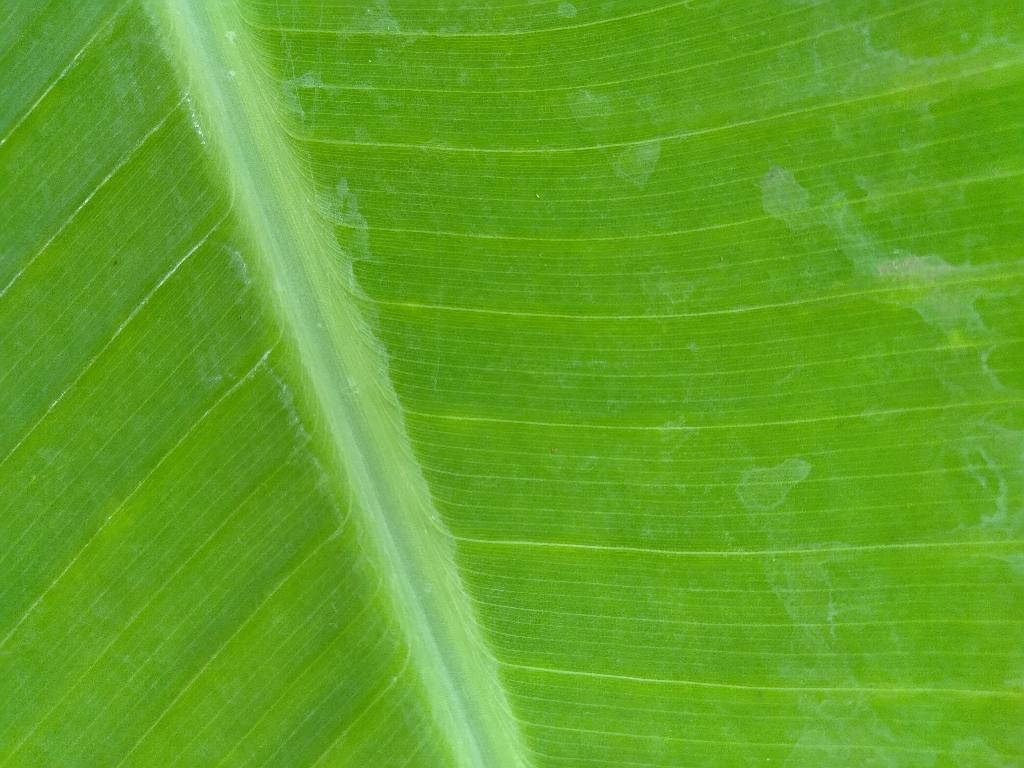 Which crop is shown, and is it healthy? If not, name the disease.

banana, healthy
